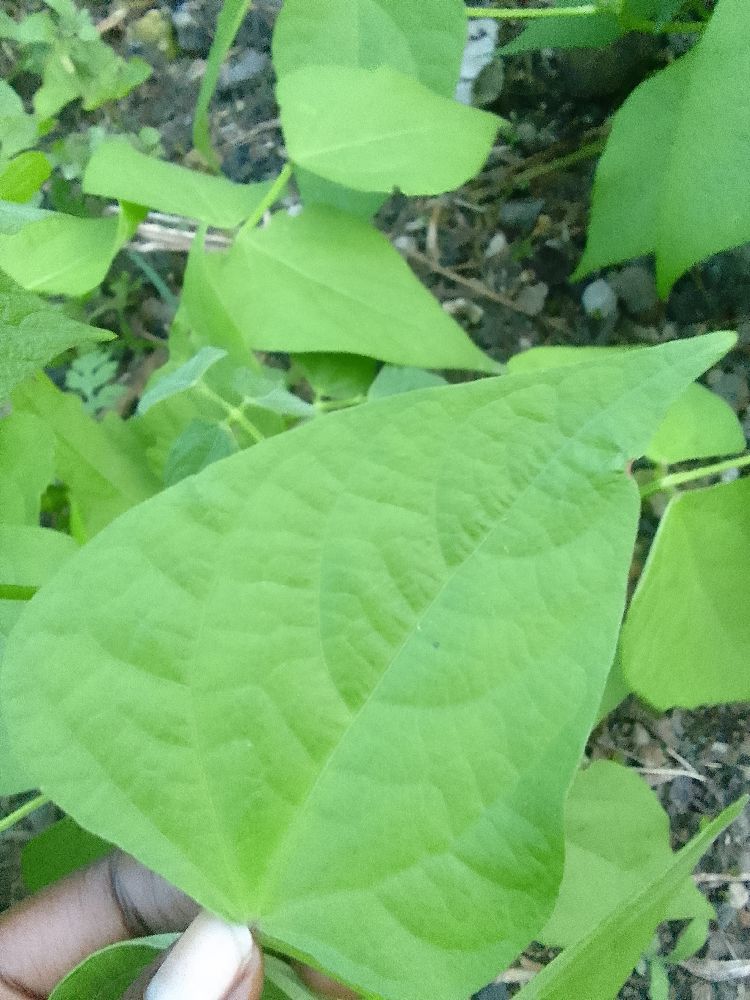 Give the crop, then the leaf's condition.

common bean, healthy
